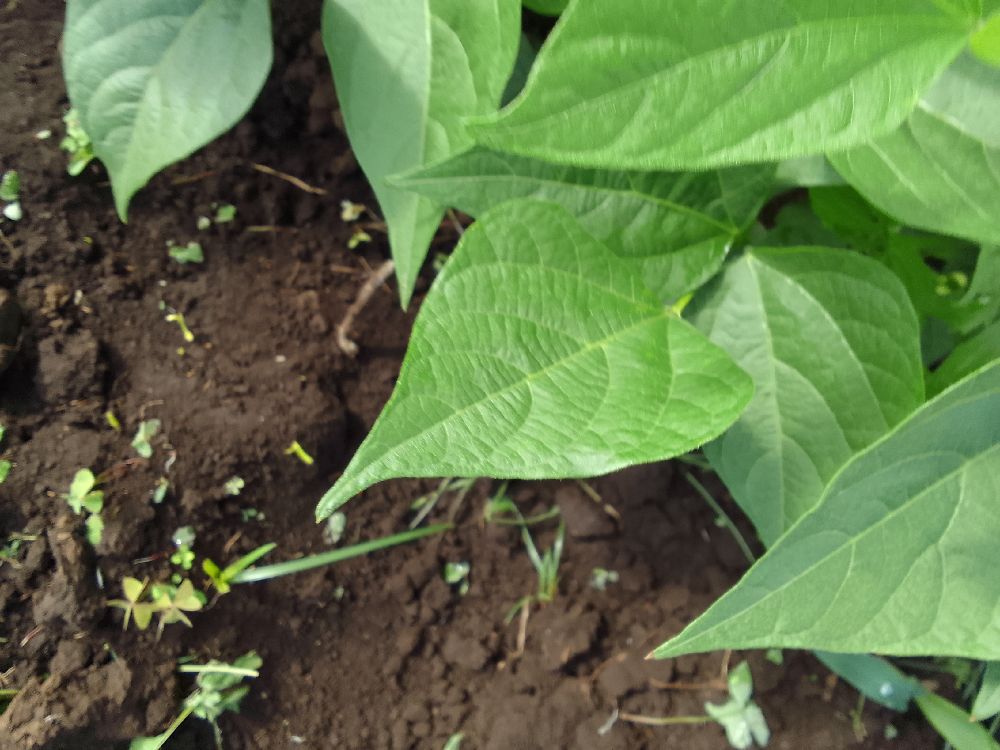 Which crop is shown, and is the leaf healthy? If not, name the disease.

common bean, healthy
